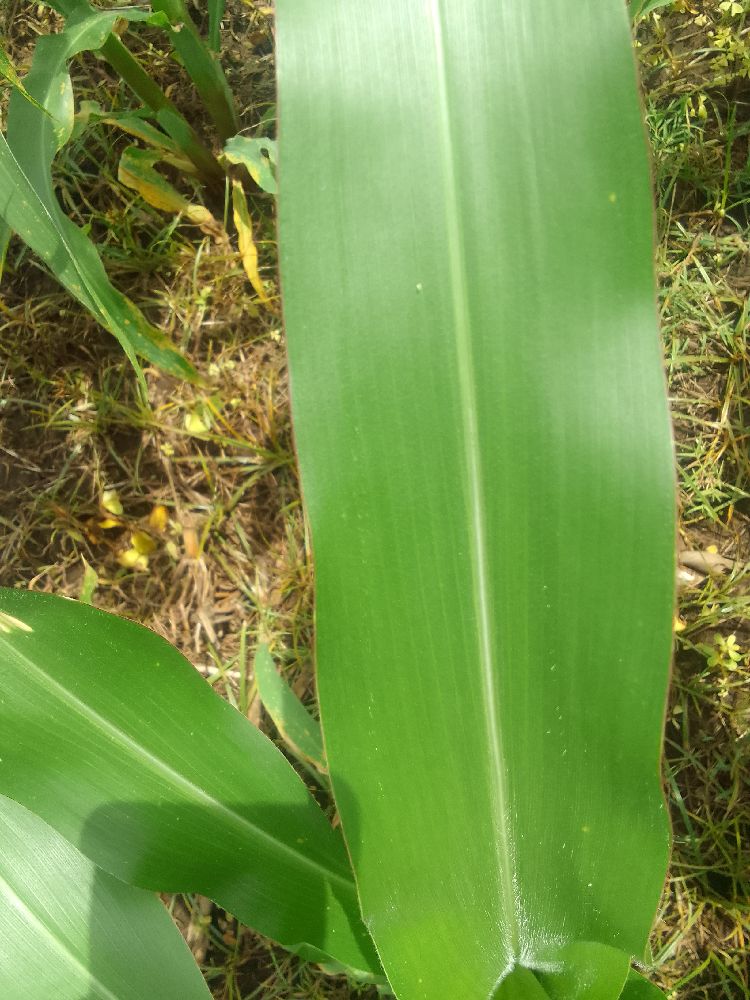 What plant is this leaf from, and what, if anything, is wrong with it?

maize, healthy
